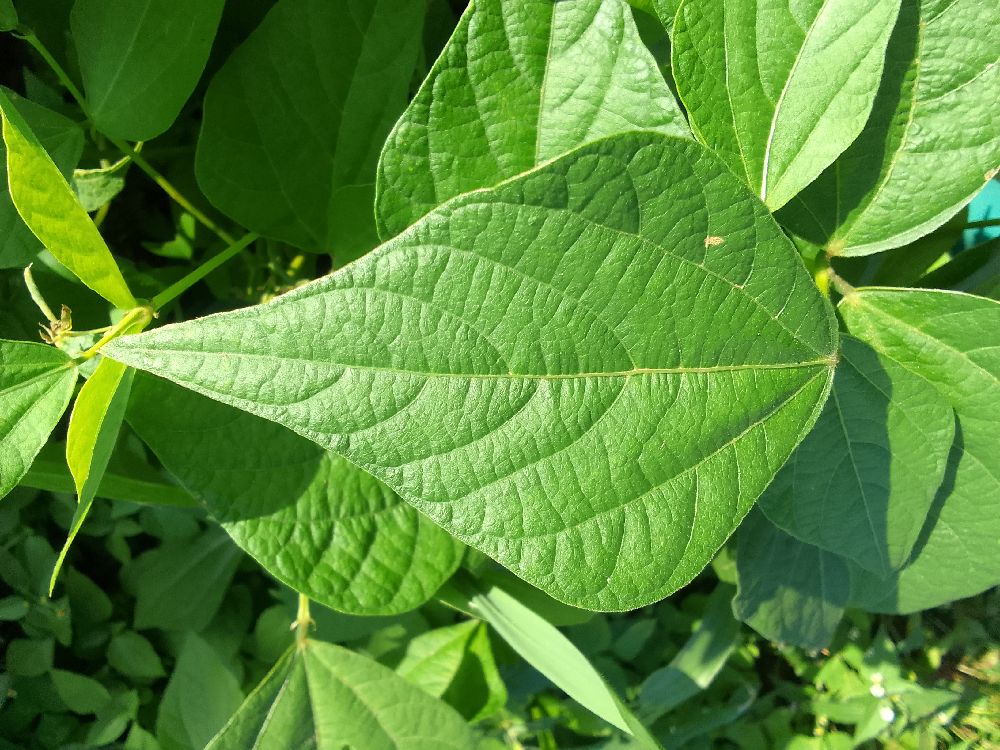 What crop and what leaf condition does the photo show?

common bean, healthy
